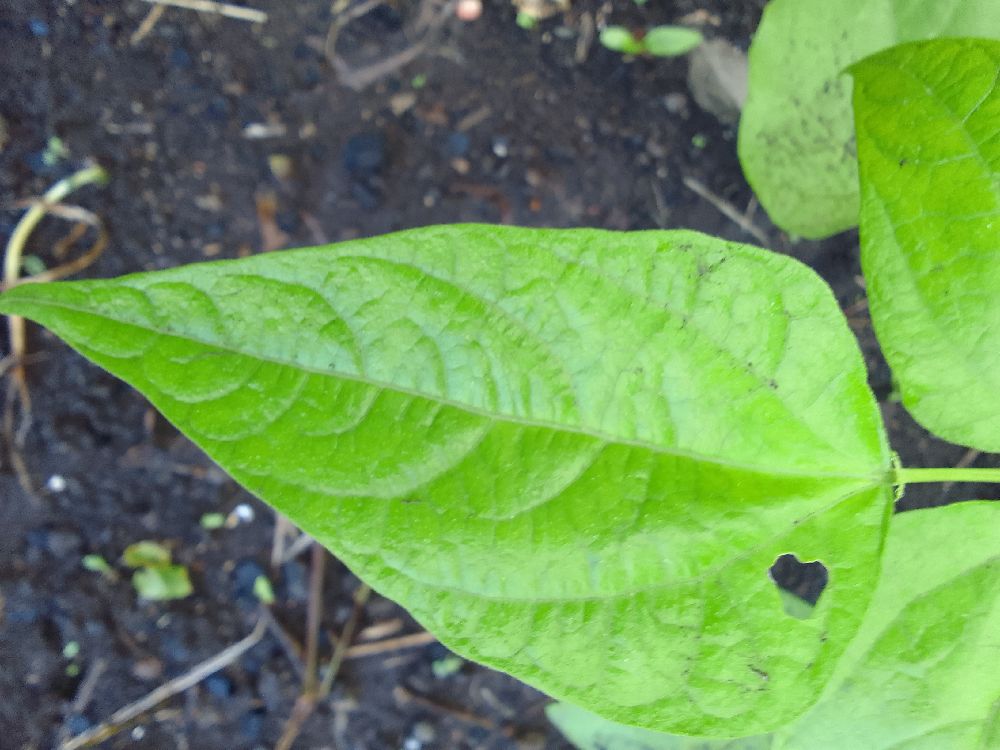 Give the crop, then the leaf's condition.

common bean, healthy
